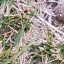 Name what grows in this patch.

grass
